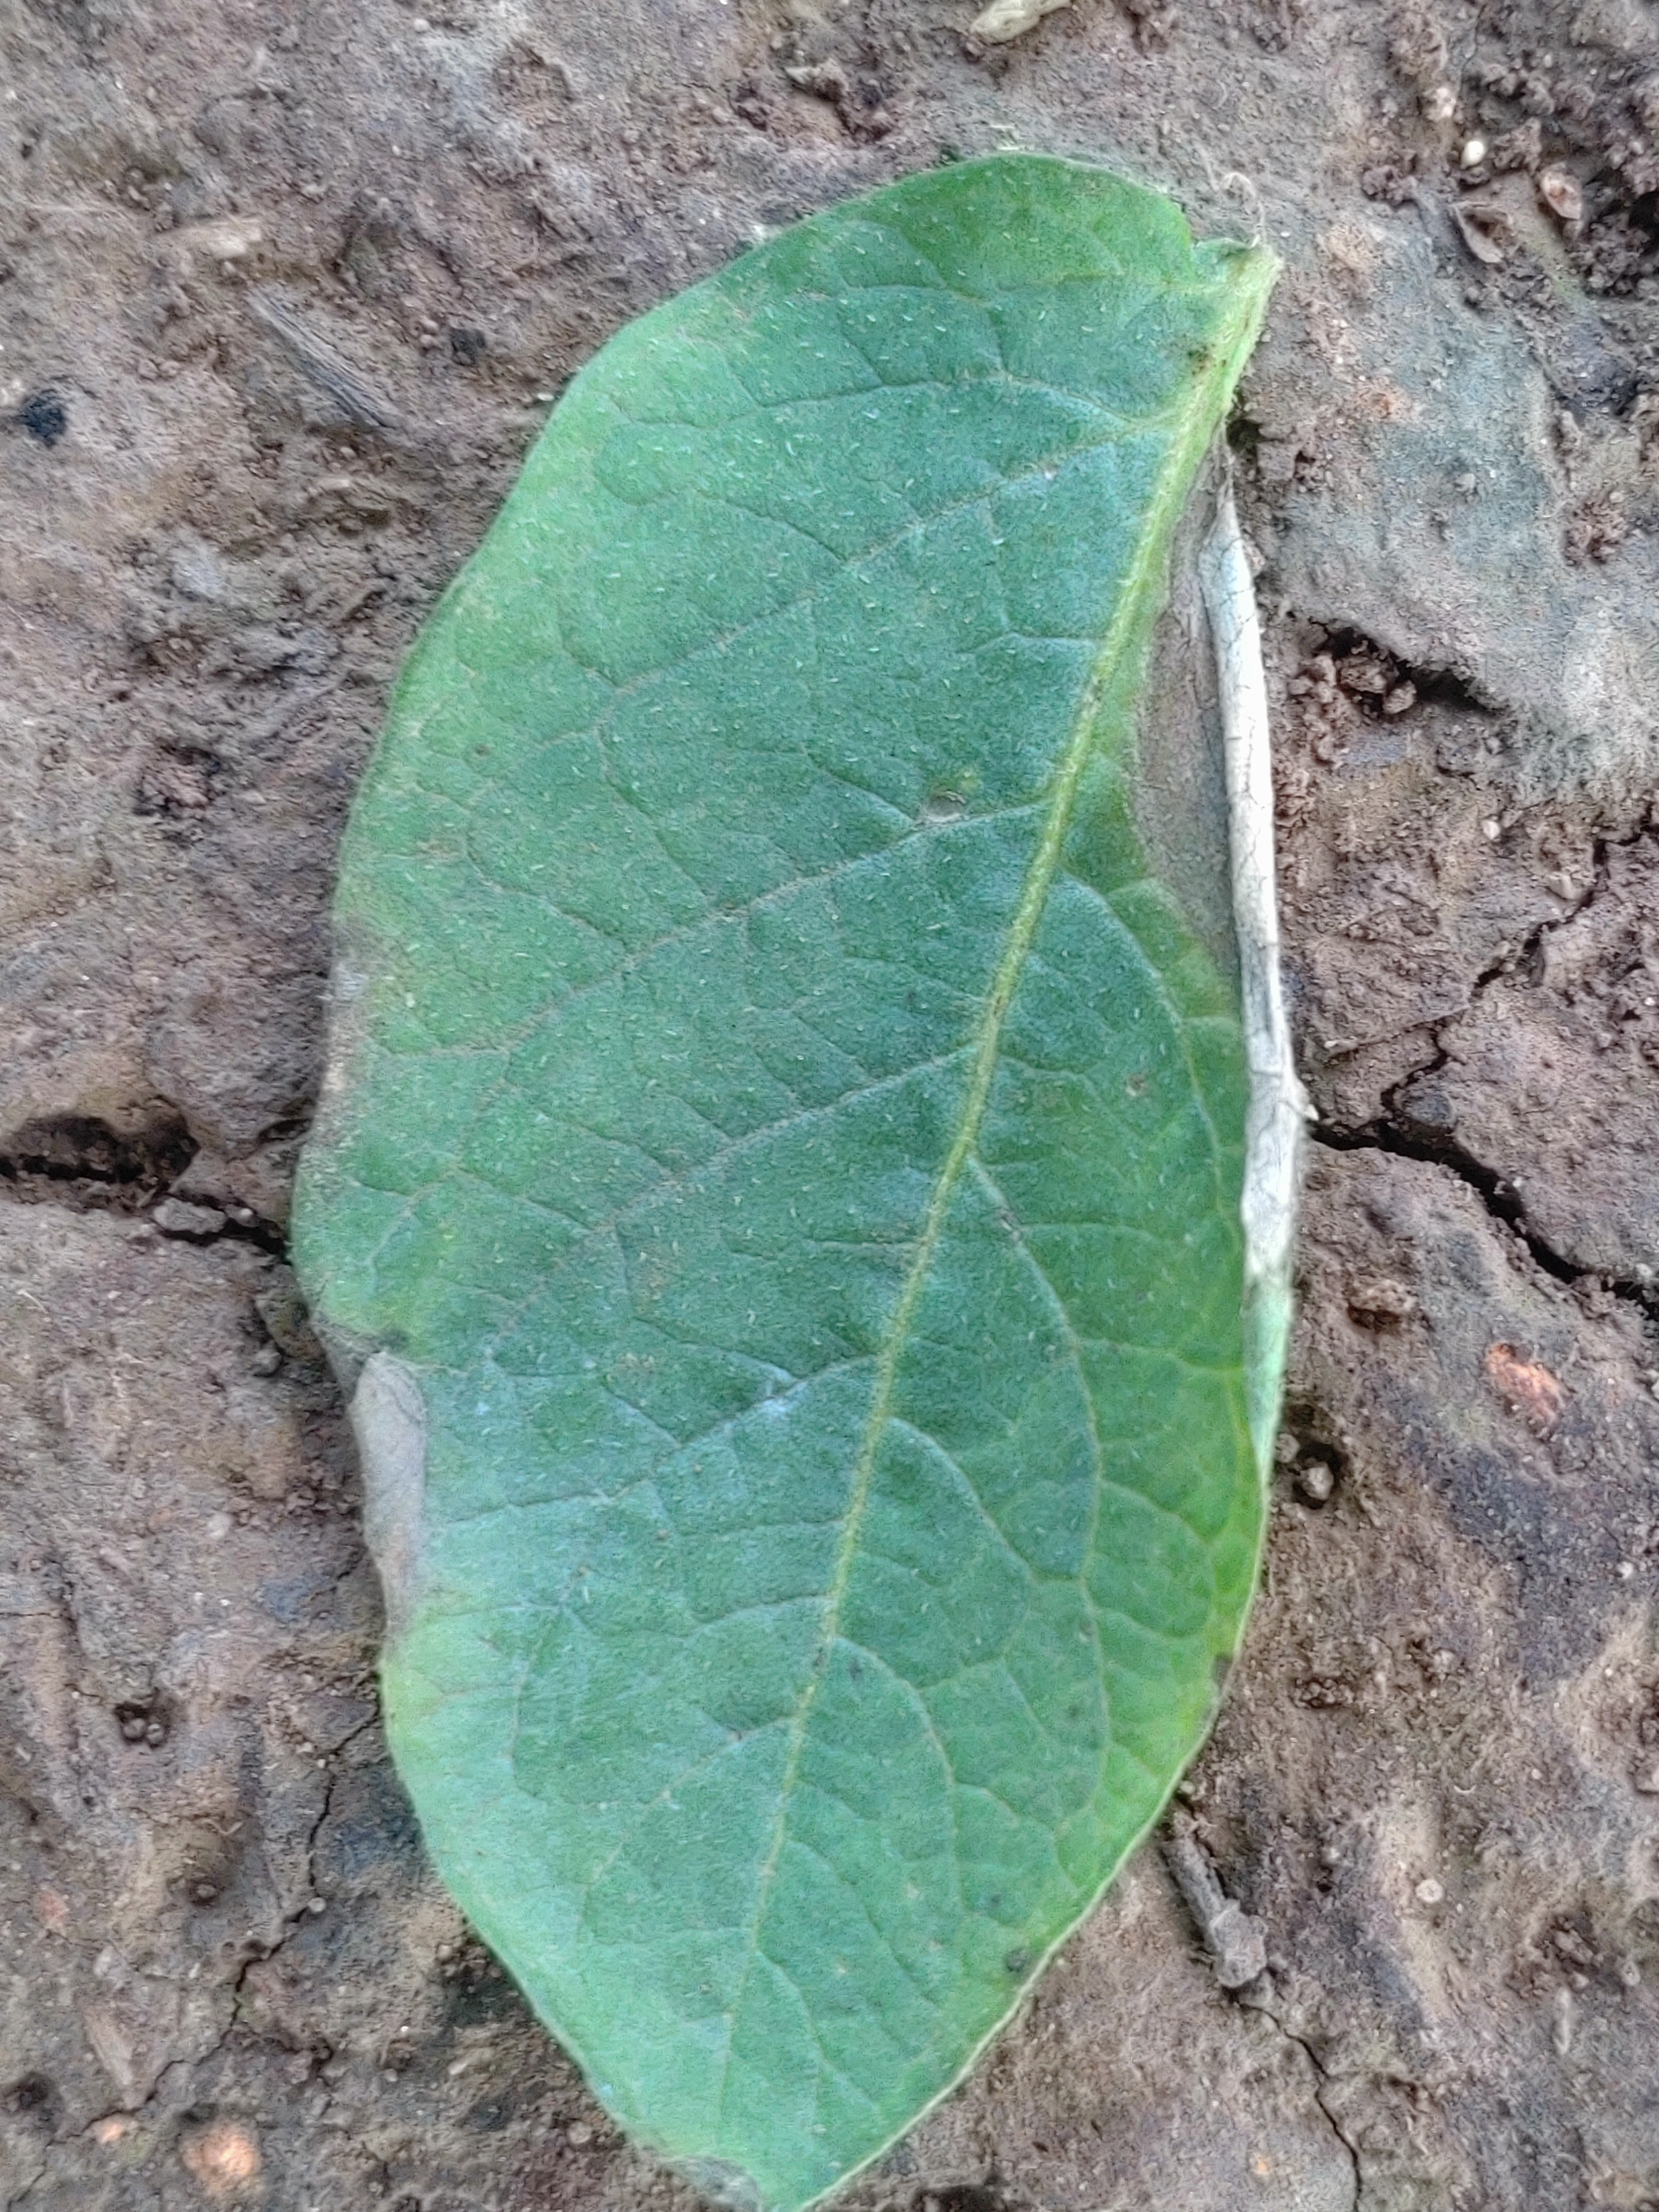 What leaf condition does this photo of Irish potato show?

early blight
